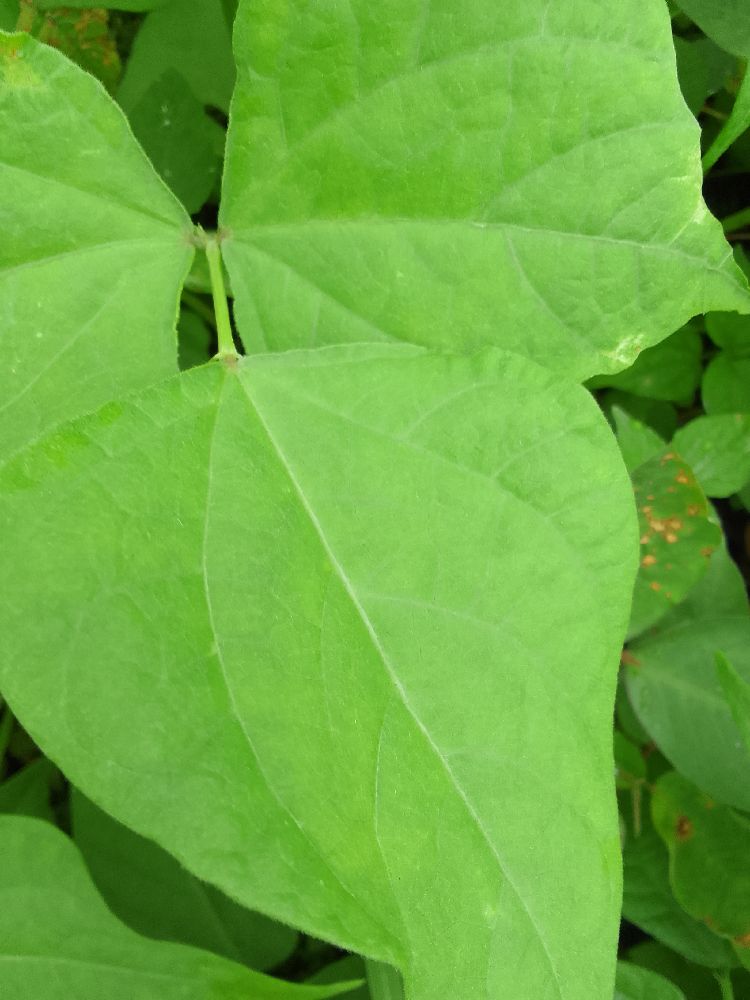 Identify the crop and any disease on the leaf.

common bean, healthy
